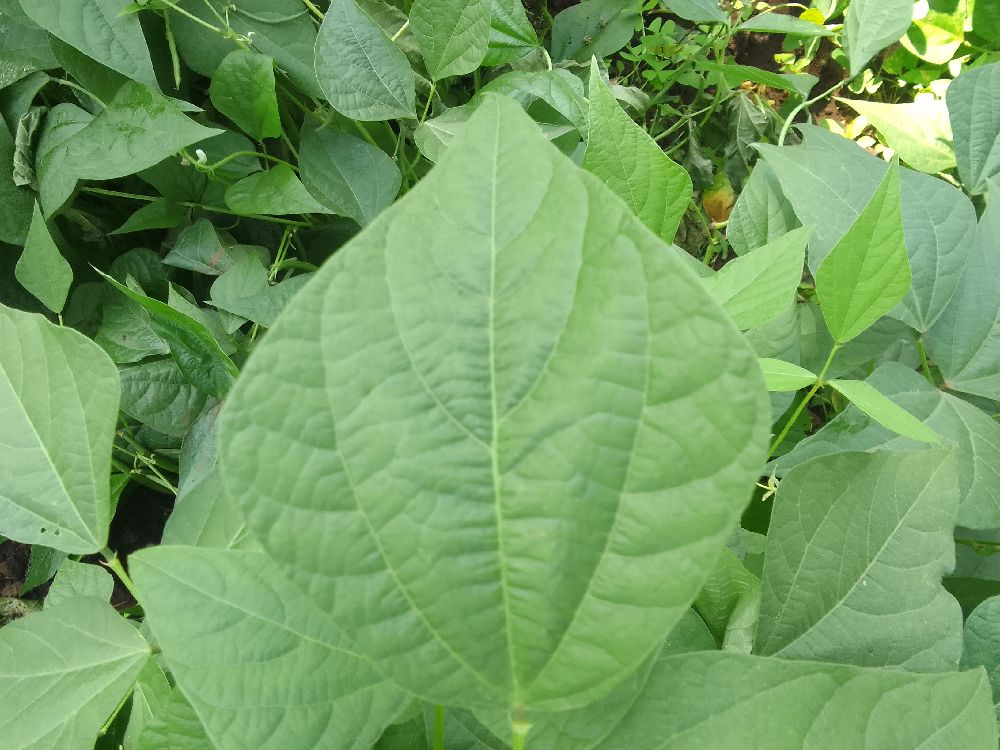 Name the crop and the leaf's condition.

common bean, healthy
